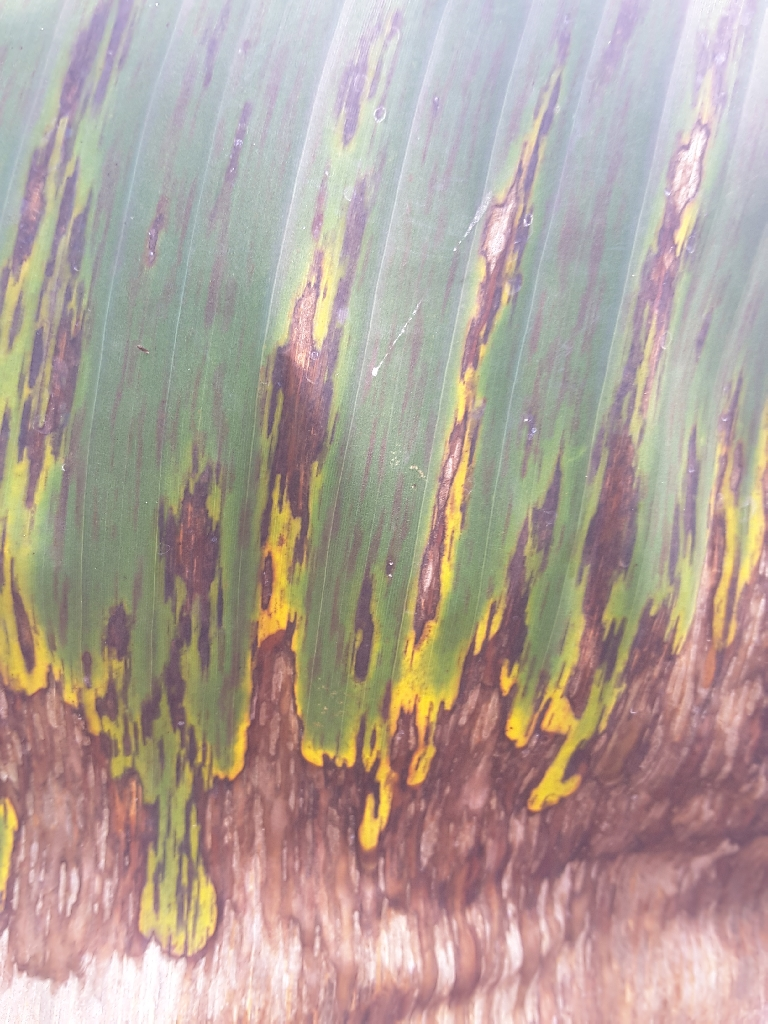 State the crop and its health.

banana, black sigatoka
